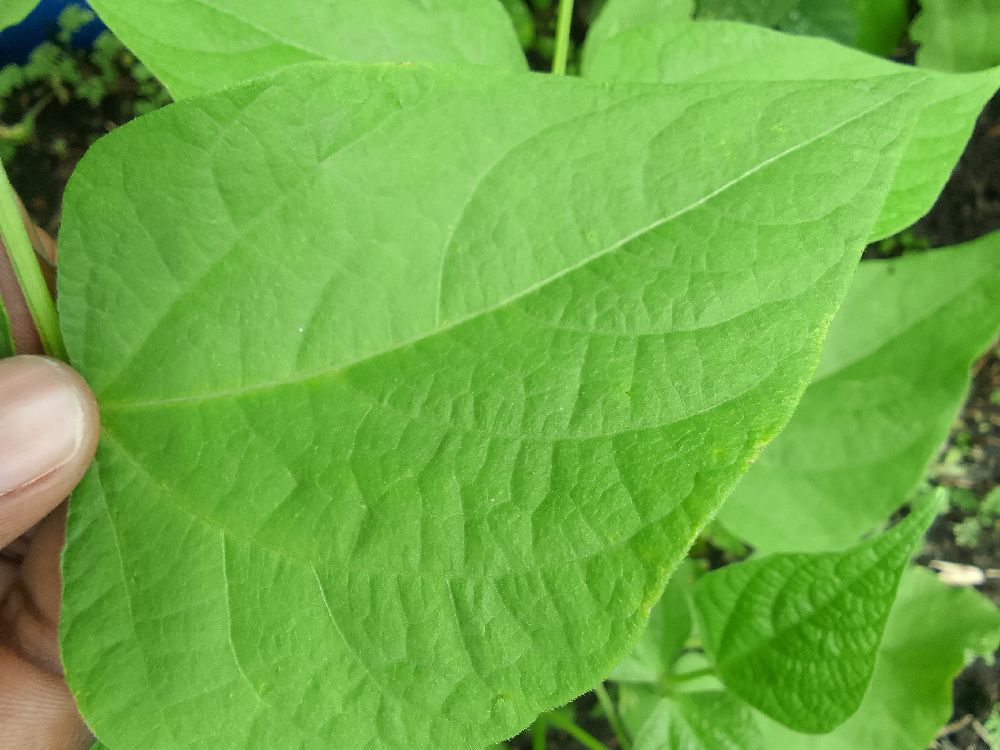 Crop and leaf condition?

common bean, healthy
